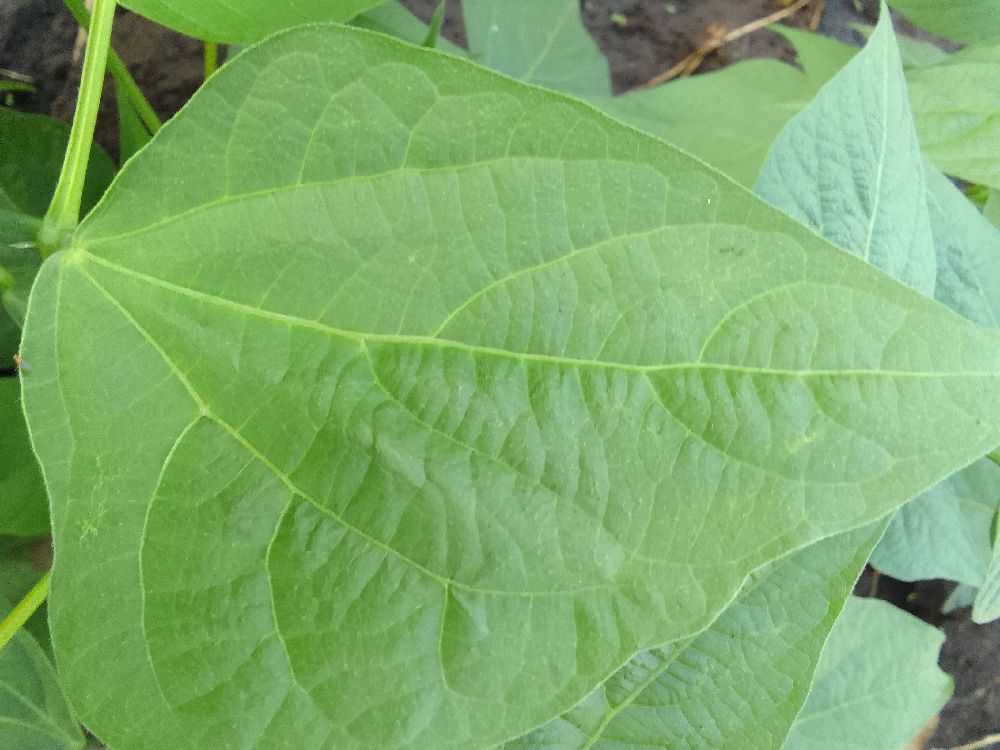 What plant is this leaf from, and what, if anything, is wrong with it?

common bean, healthy
